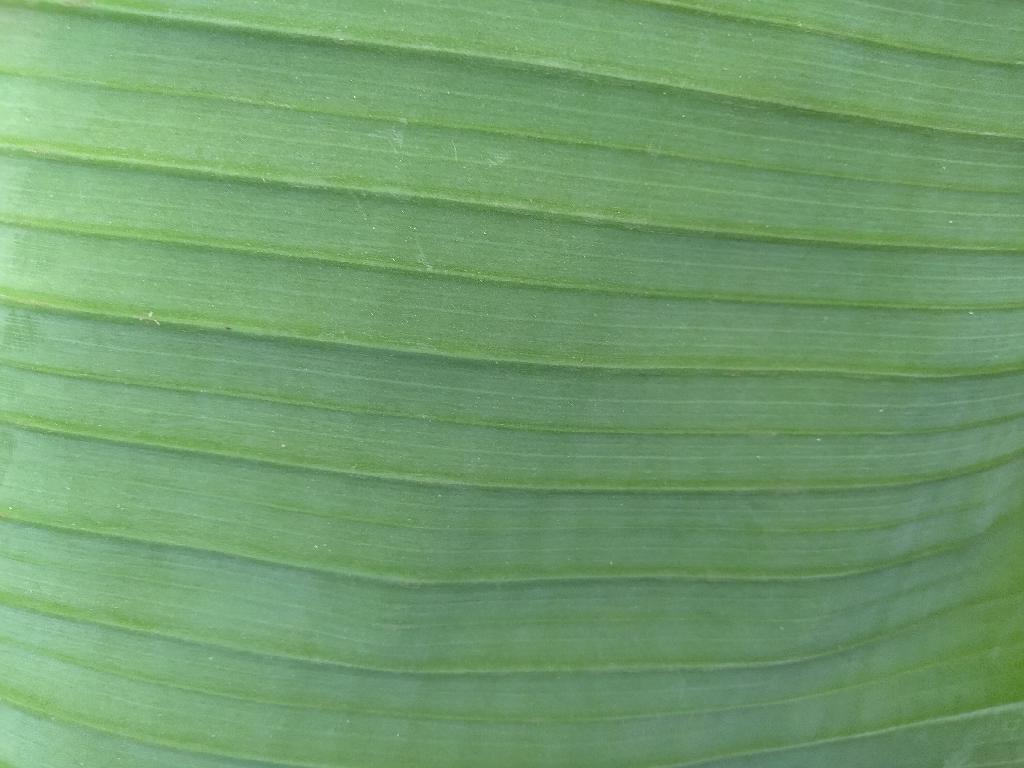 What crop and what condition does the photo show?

banana, healthy
